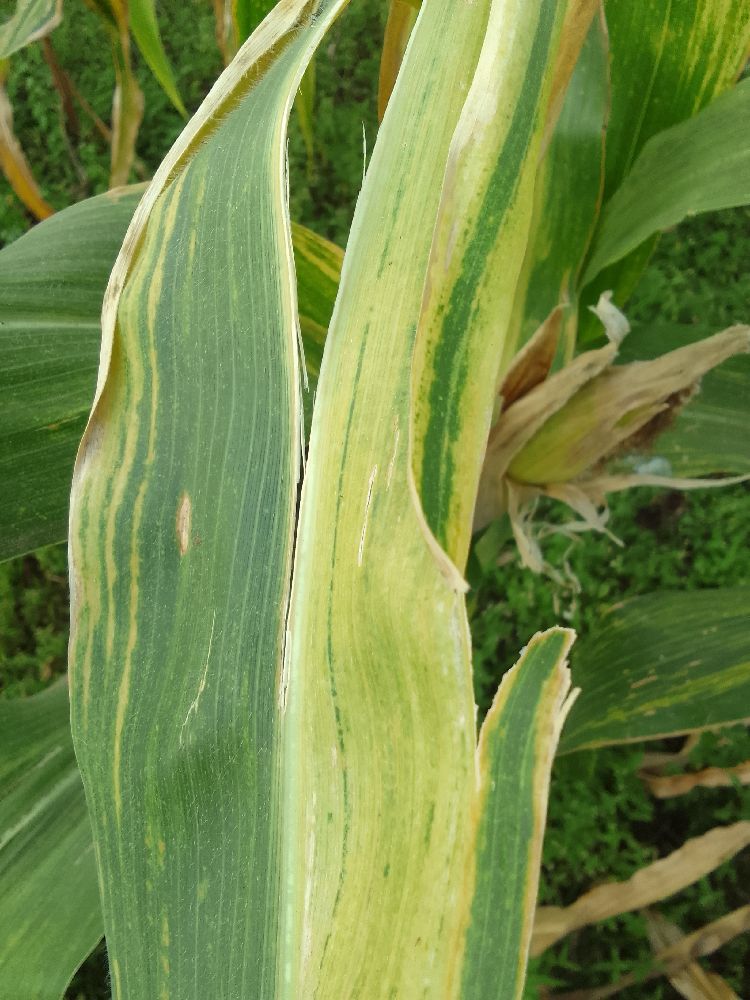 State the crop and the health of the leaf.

maize, maize lethal necrosis
